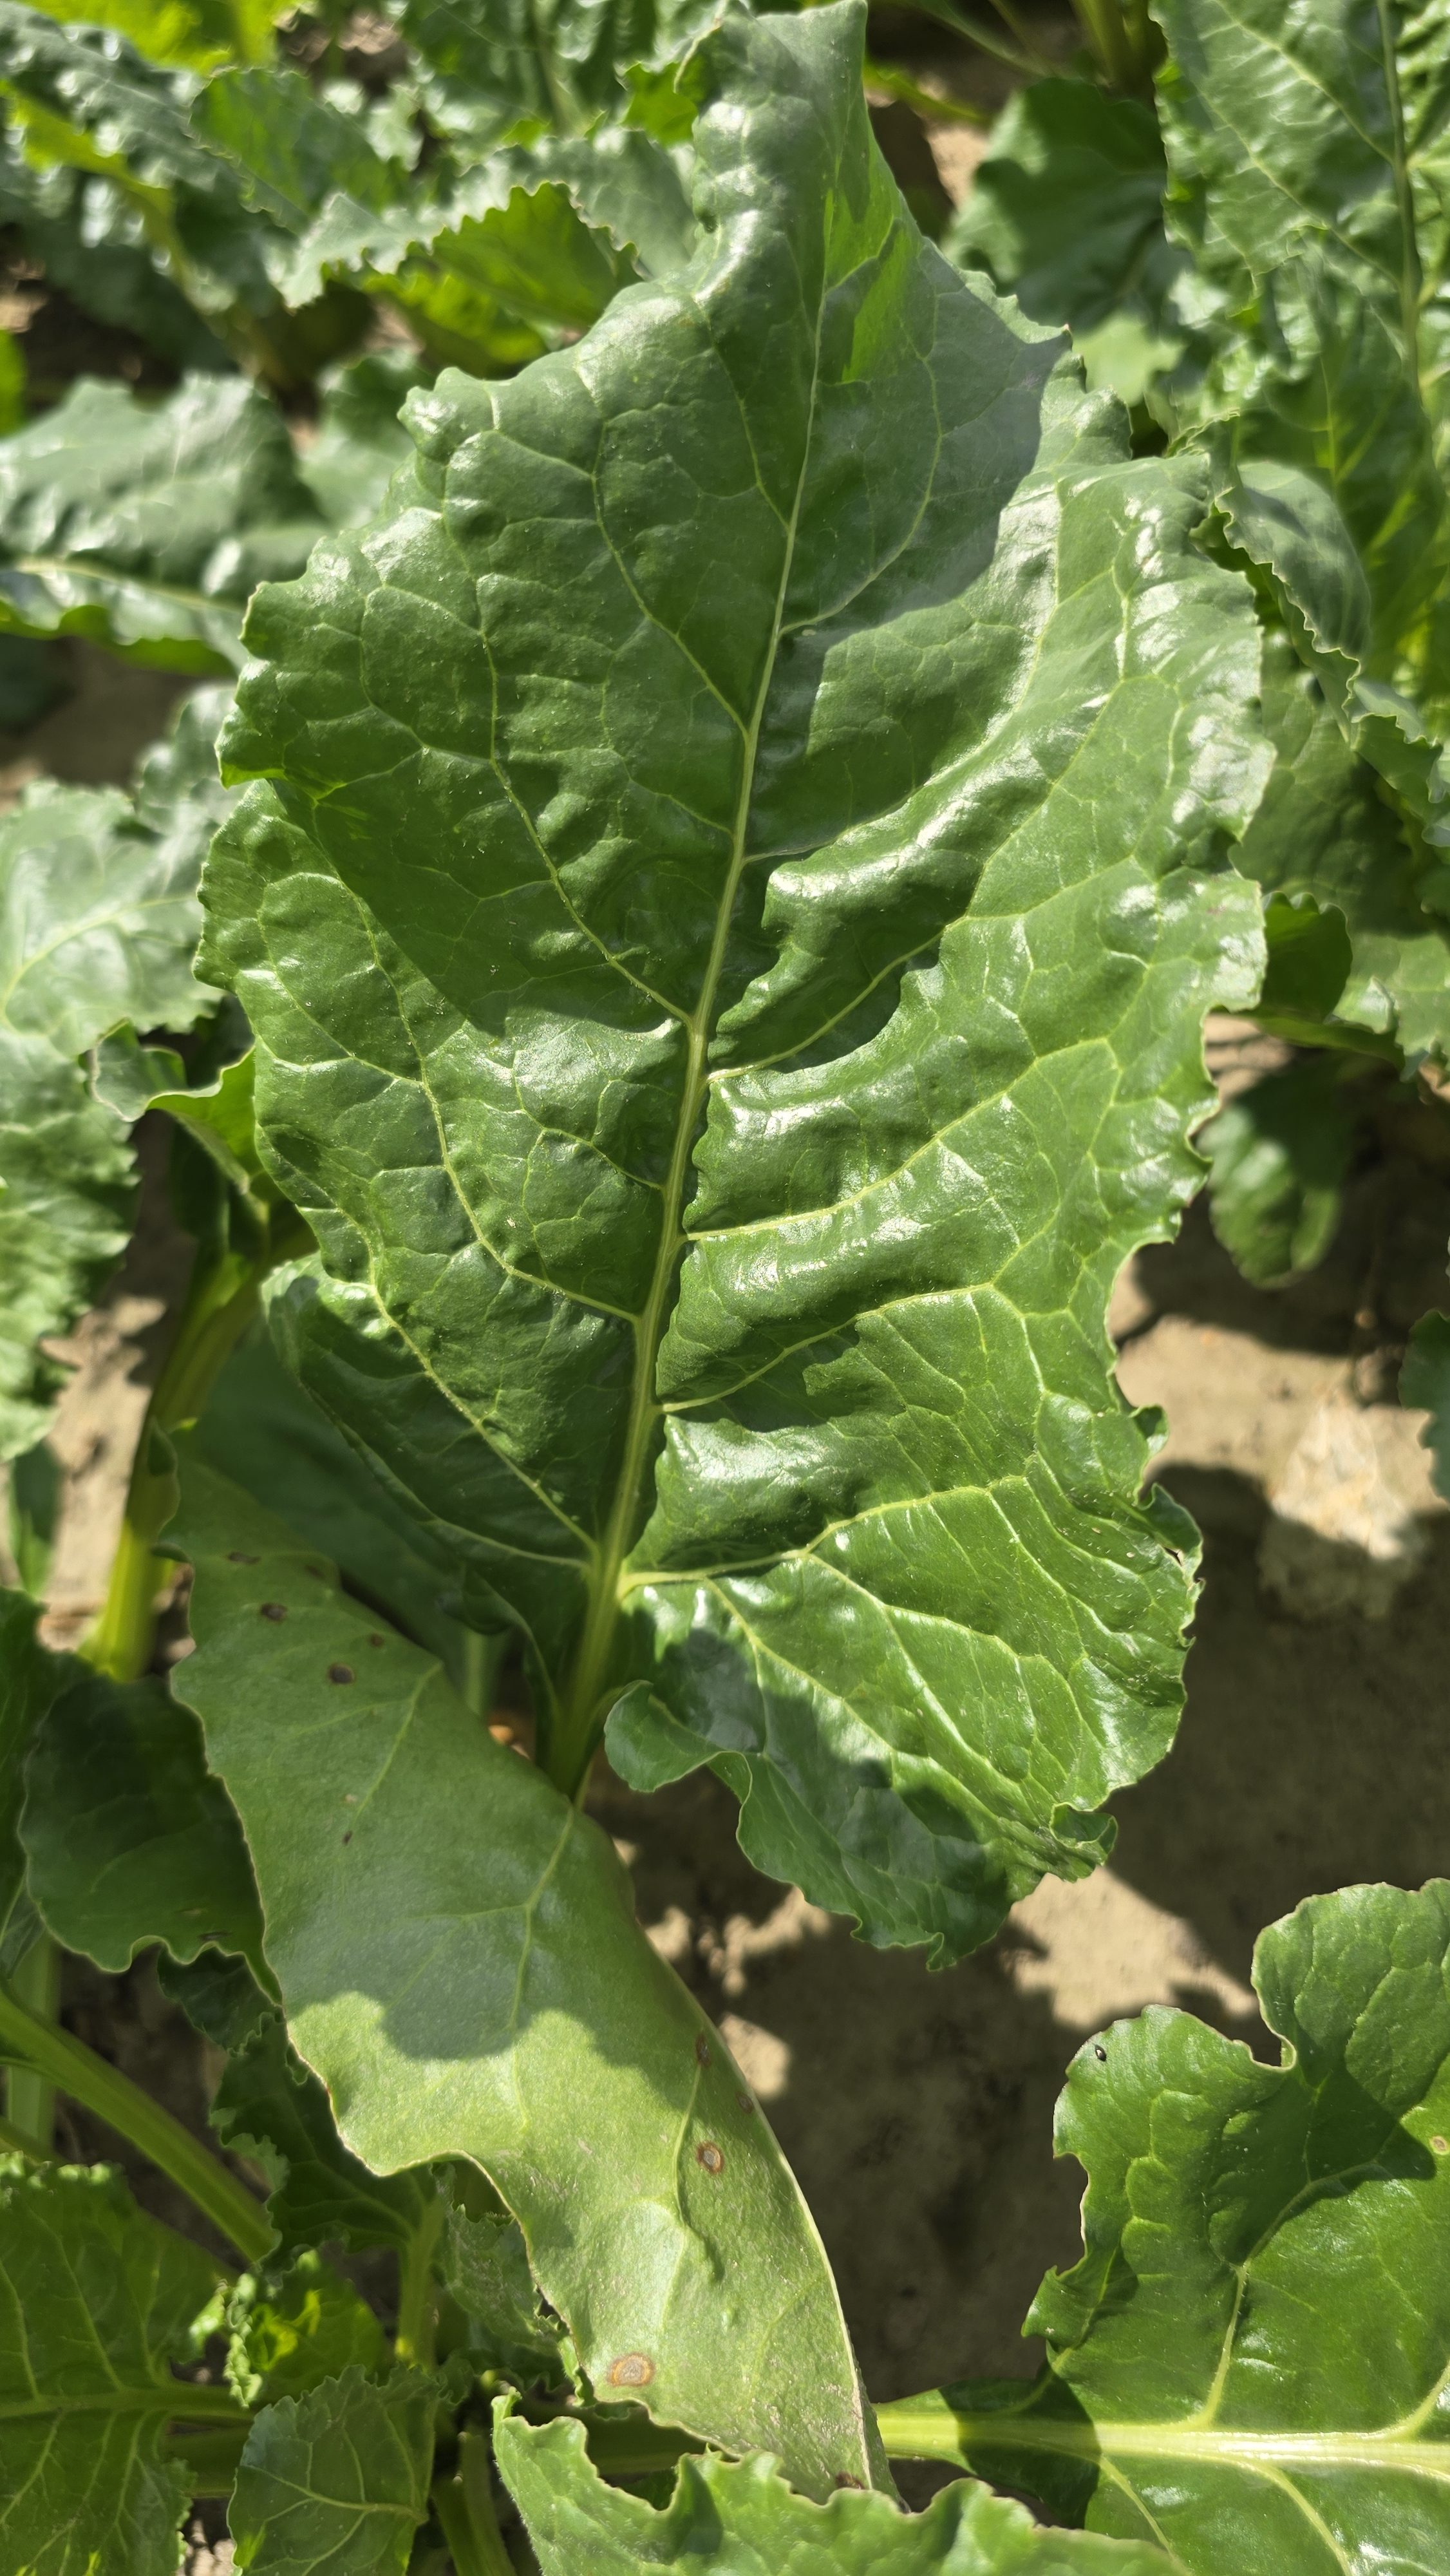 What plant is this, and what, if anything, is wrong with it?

beet, unaffected
